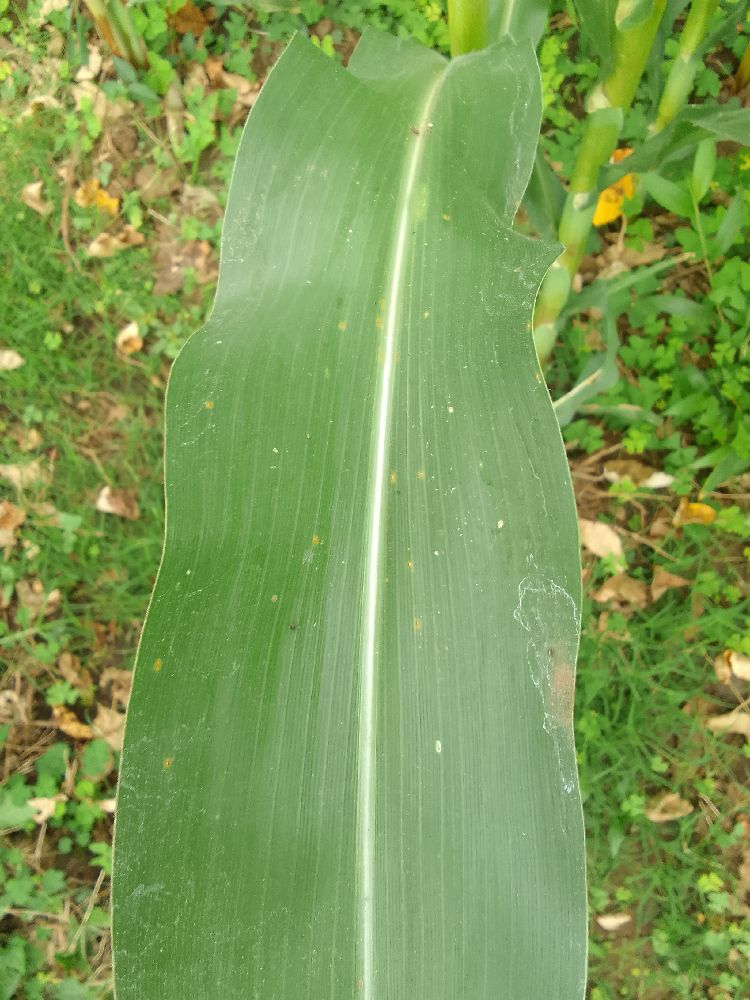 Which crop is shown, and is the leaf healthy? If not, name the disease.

maize, healthy
